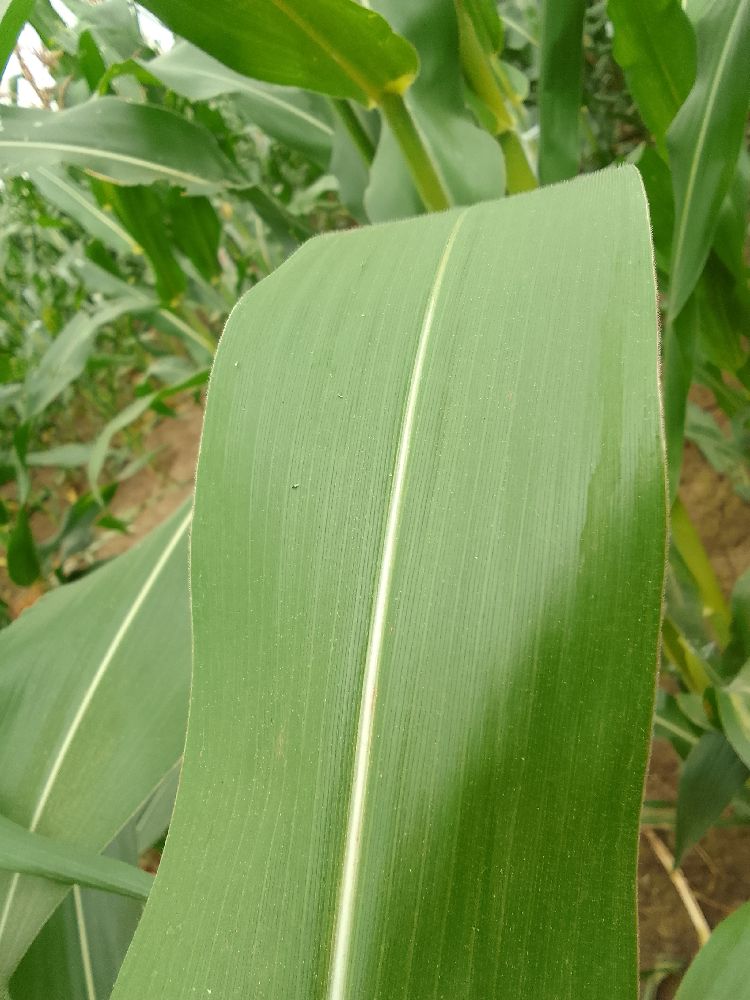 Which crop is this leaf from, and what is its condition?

maize, healthy
